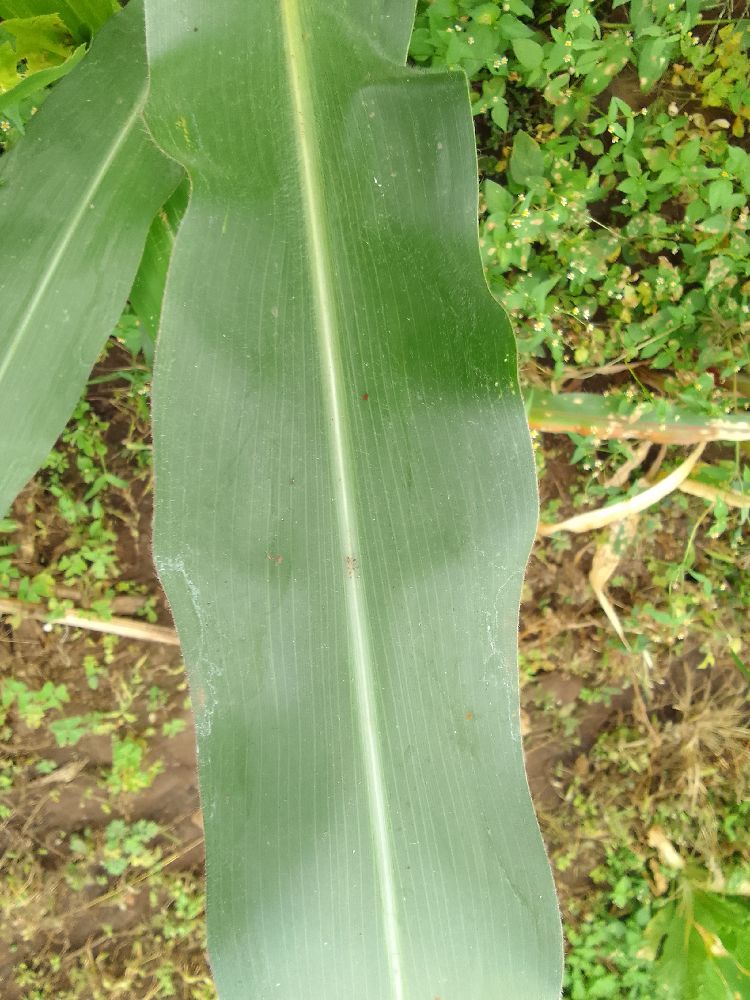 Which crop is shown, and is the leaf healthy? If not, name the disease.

maize, healthy
